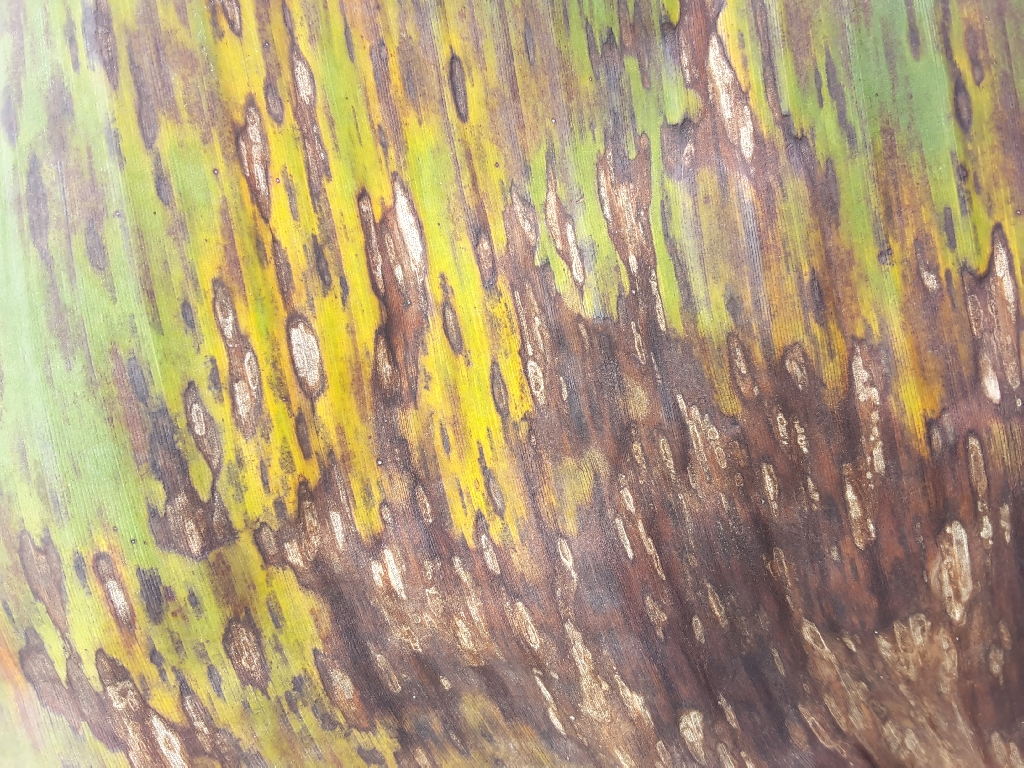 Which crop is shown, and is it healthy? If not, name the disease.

banana, black sigatoka
